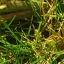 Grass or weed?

grass
